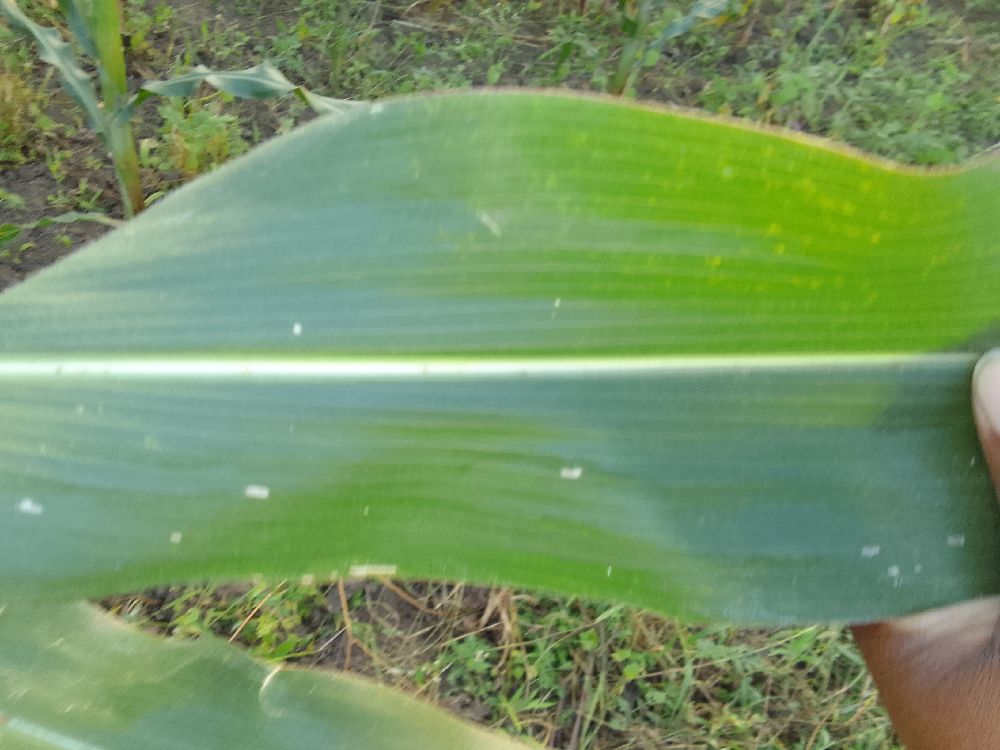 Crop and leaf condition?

maize, healthy
